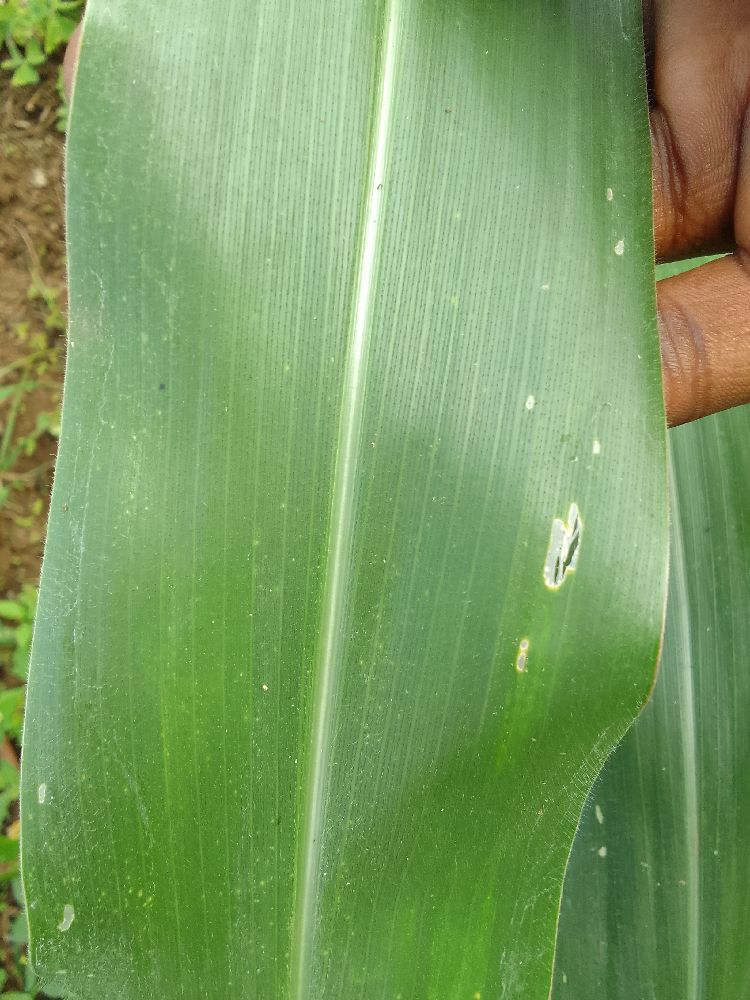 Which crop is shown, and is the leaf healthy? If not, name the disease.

maize, healthy
